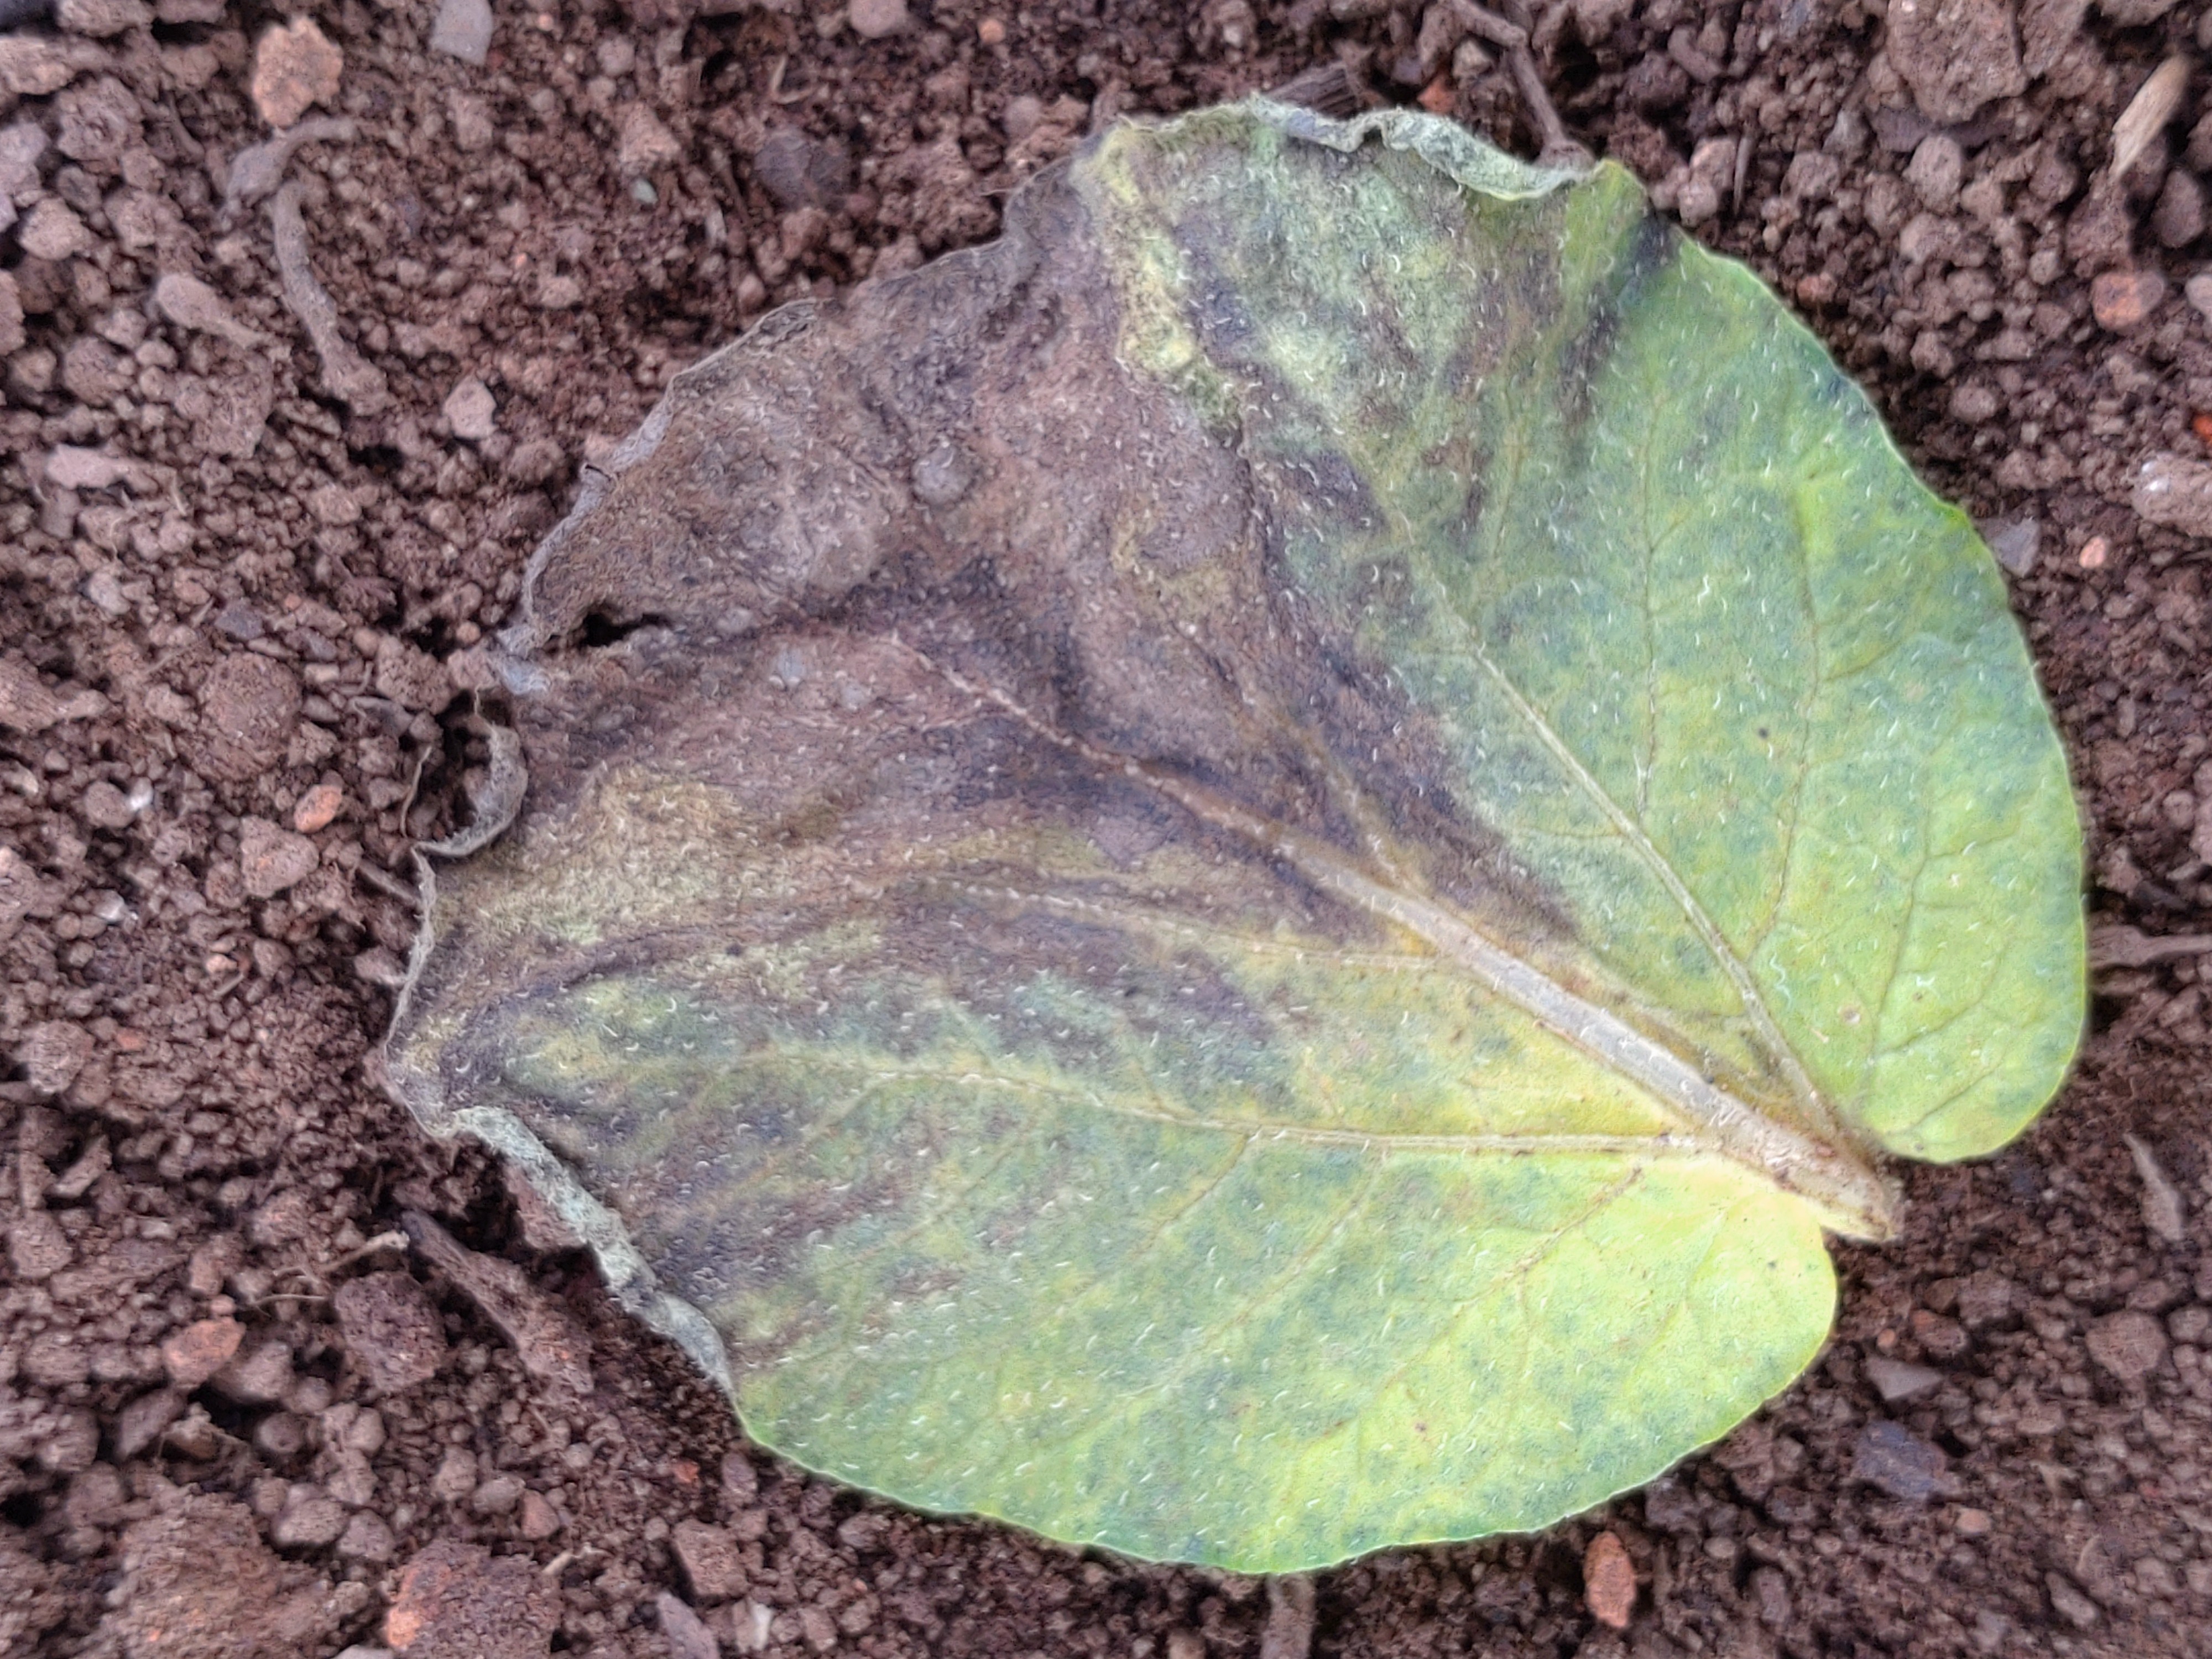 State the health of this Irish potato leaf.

late blight
